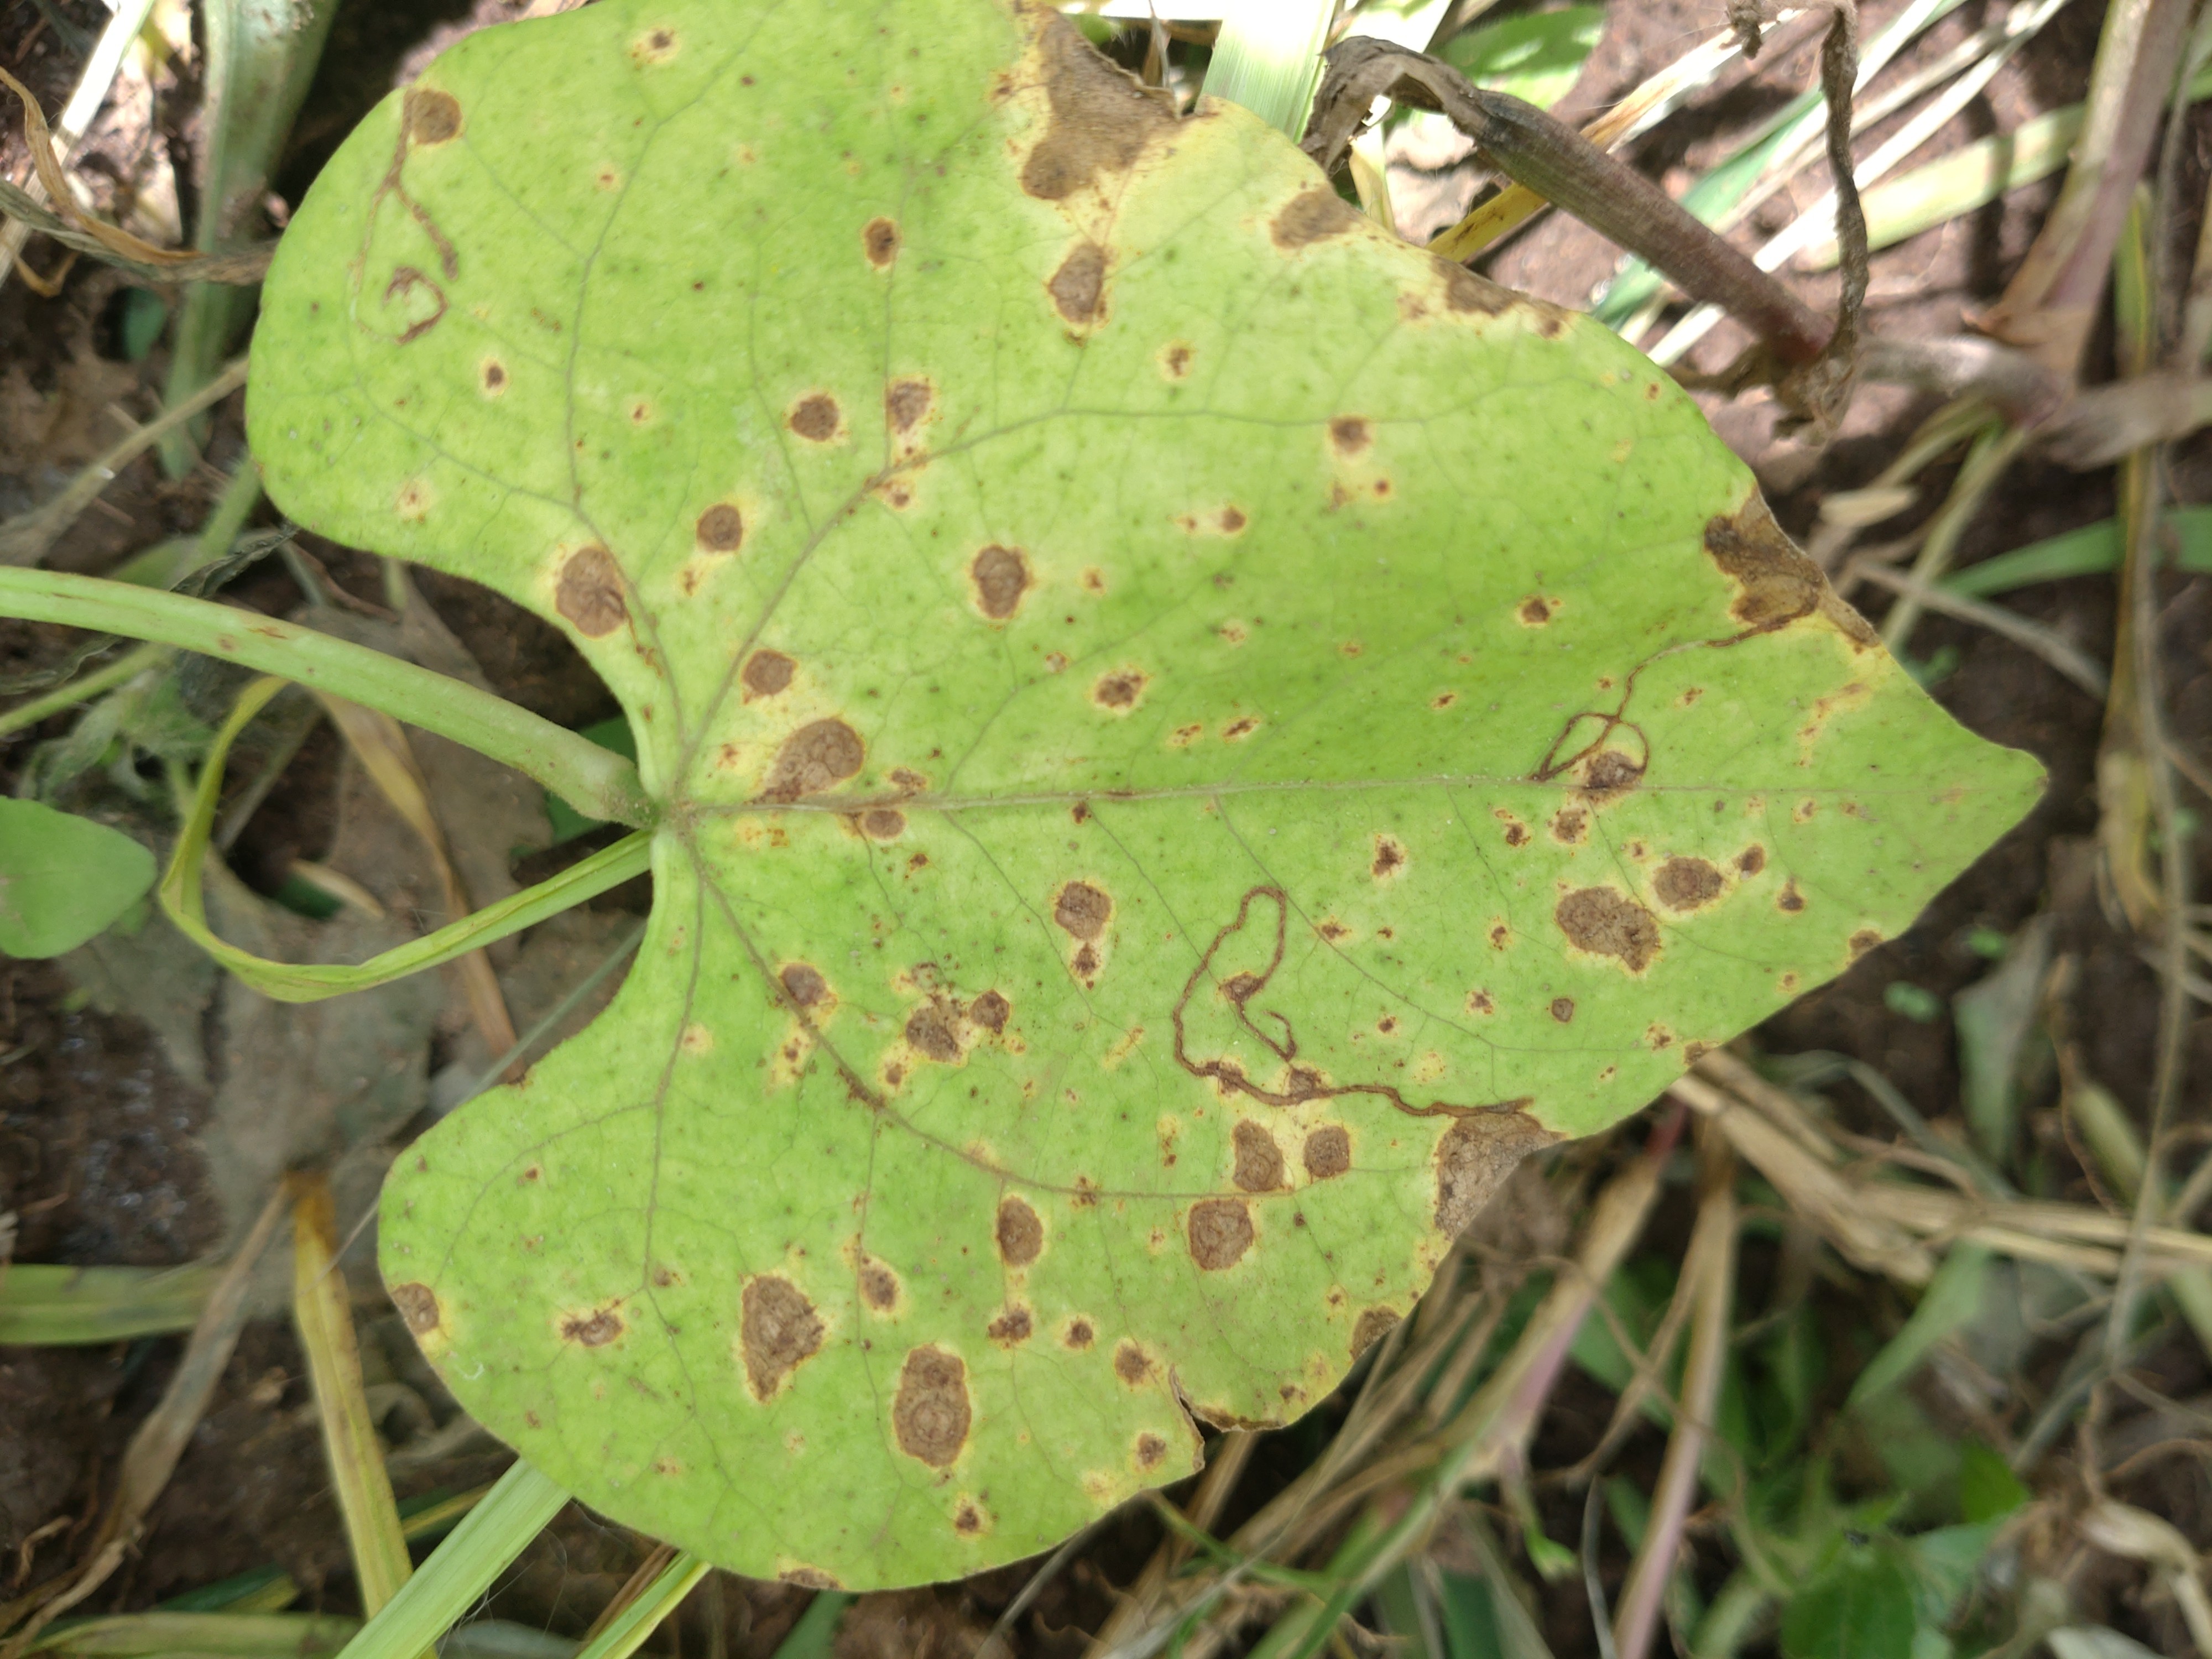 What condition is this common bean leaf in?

rust
